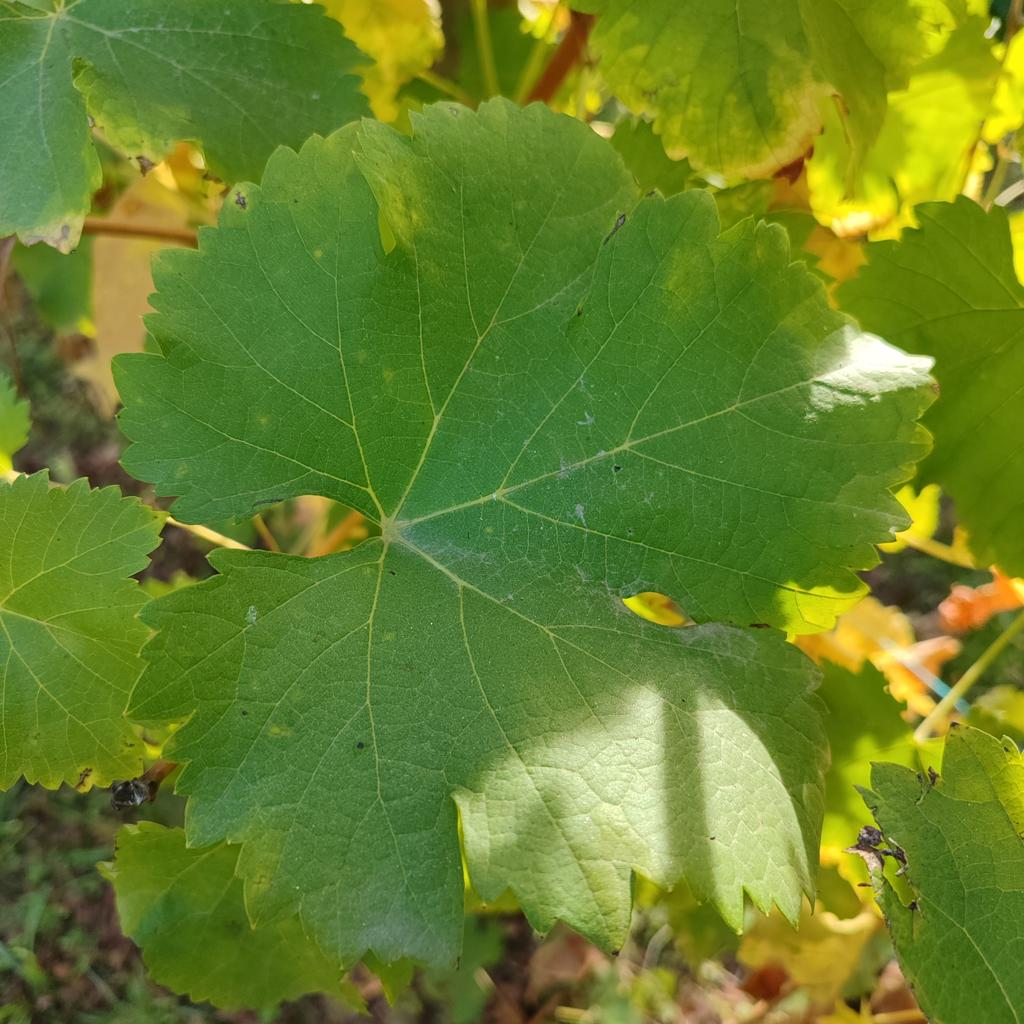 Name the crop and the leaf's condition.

grapevine, powdery mildew
